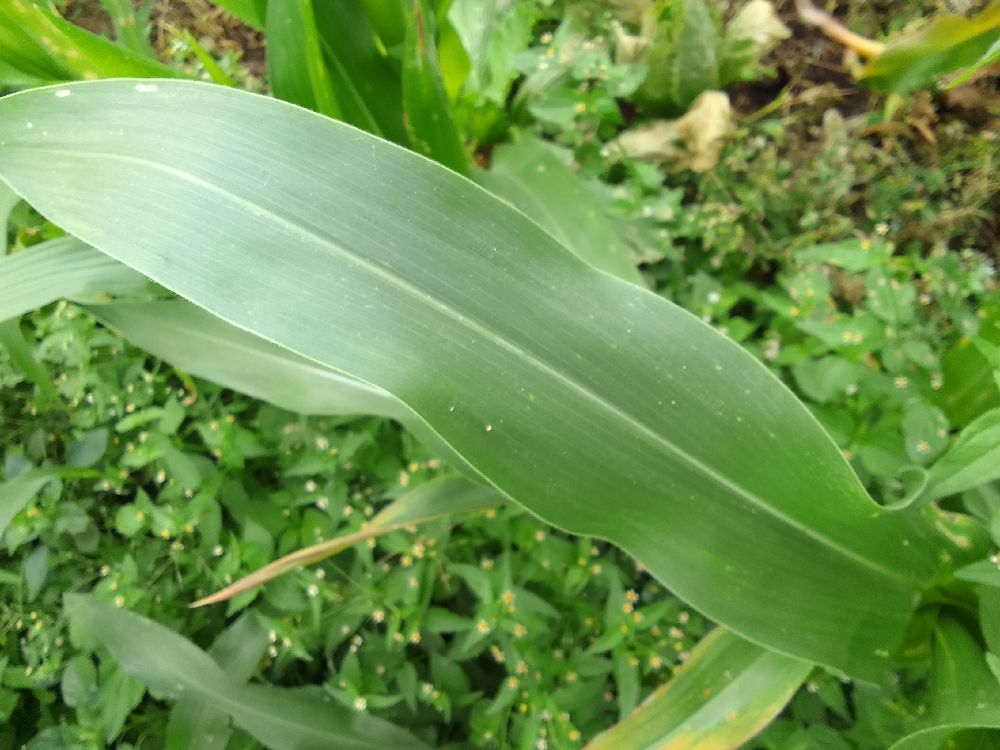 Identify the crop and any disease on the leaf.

maize, healthy
